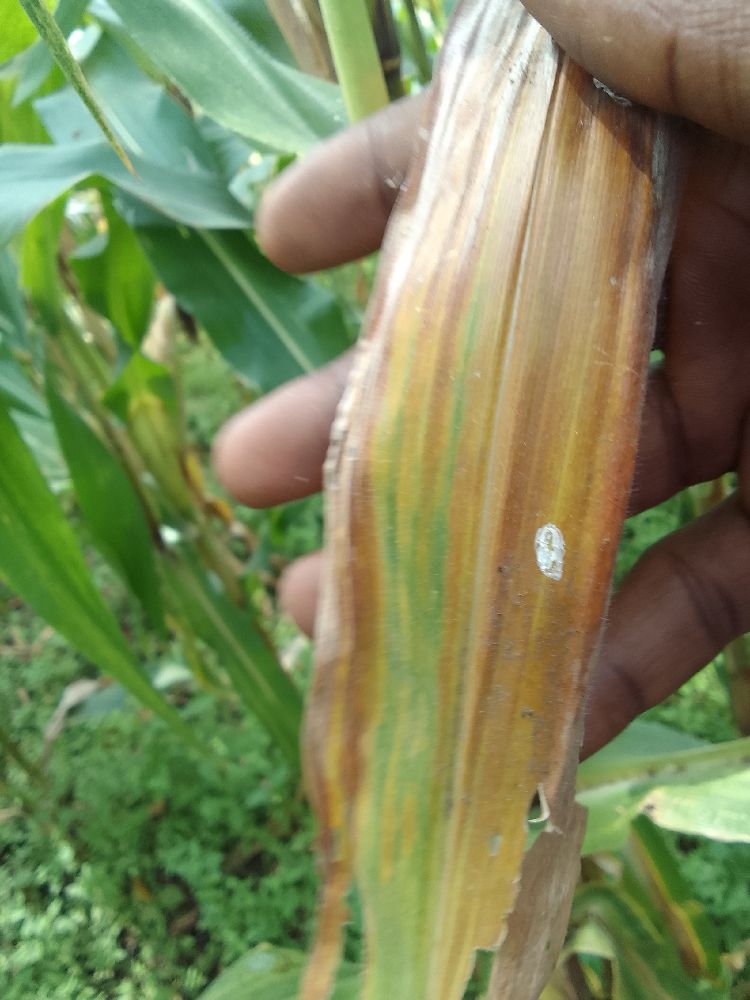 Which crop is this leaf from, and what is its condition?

maize, maize lethal necrosis
